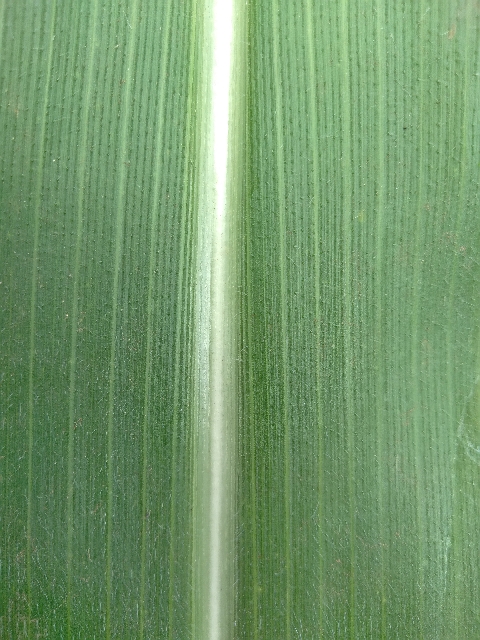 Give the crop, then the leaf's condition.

maize, healthy
